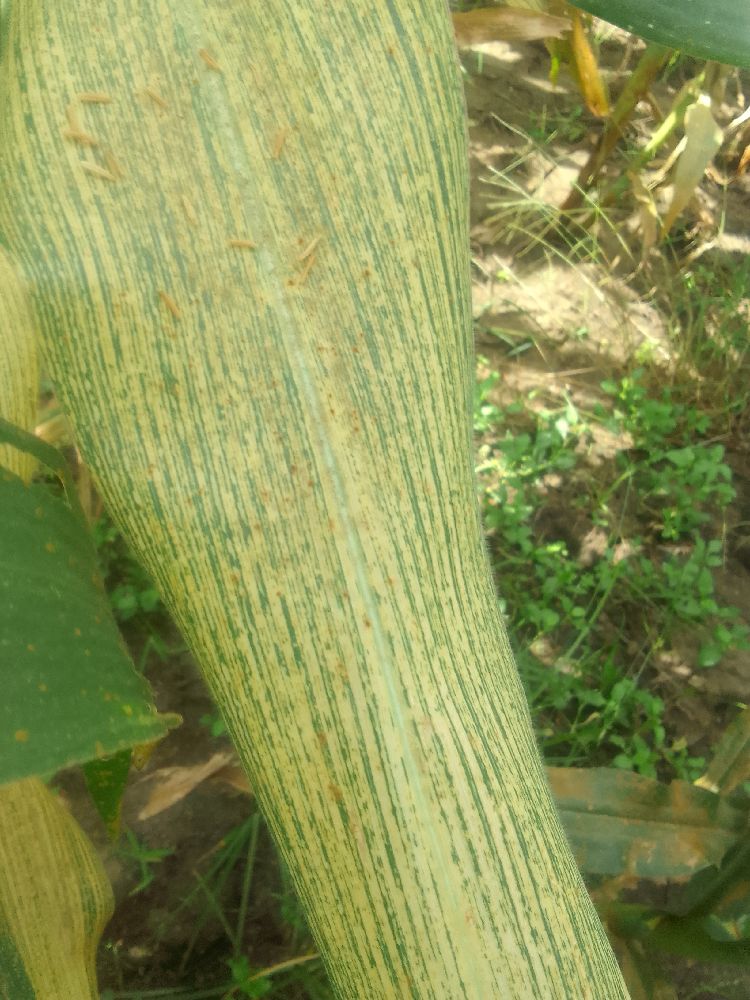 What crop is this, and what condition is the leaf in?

maize, maize streak virus
